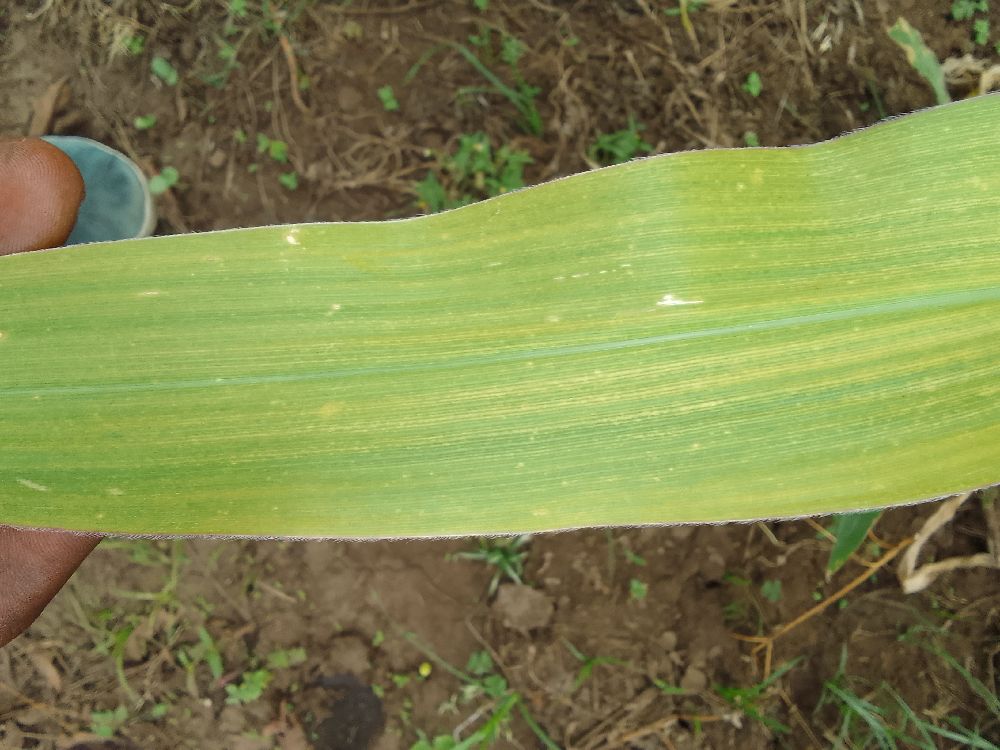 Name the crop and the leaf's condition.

maize, maize lethal necrosis
